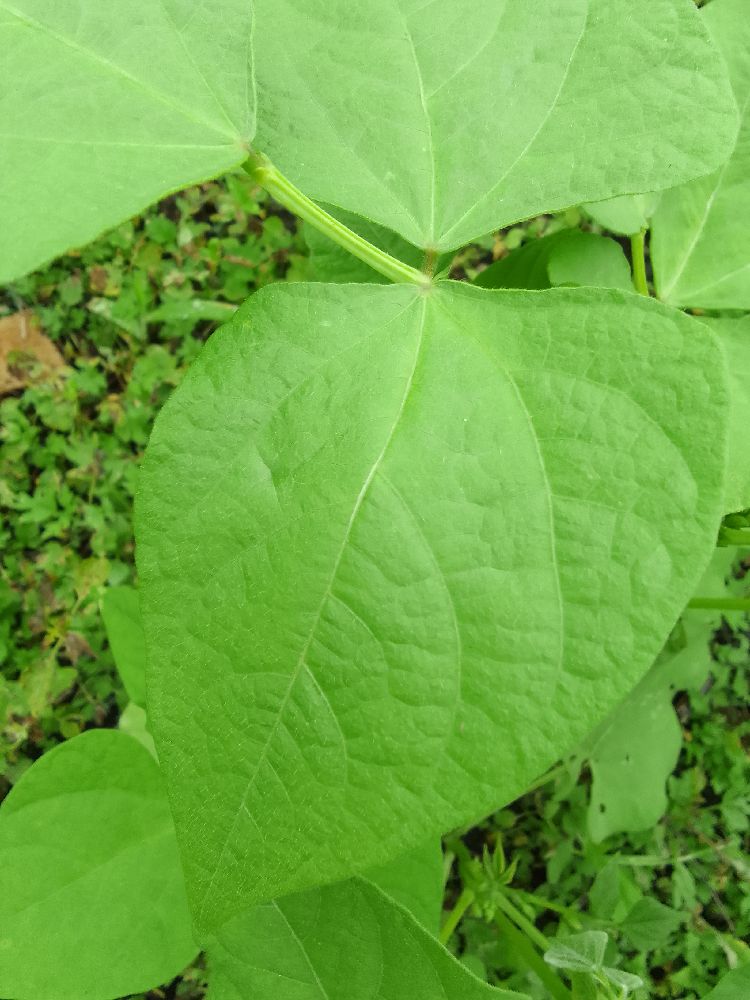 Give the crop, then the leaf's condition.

common bean, healthy
